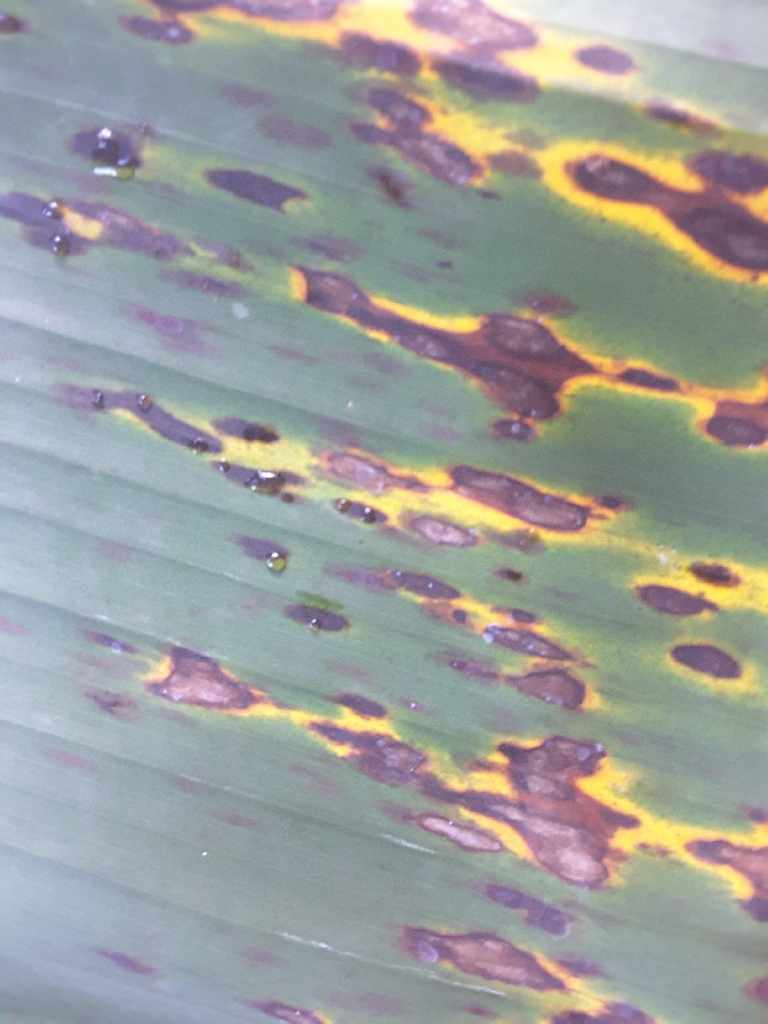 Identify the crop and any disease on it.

banana, black sigatoka
